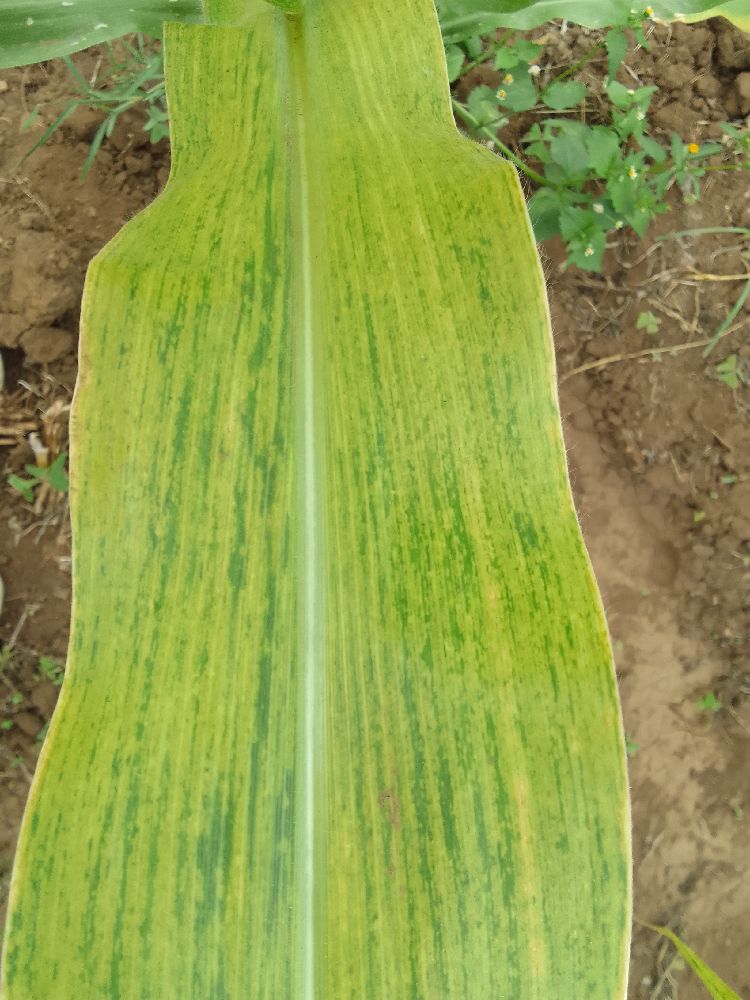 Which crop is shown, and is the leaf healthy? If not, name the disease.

maize, maize lethal necrosis
